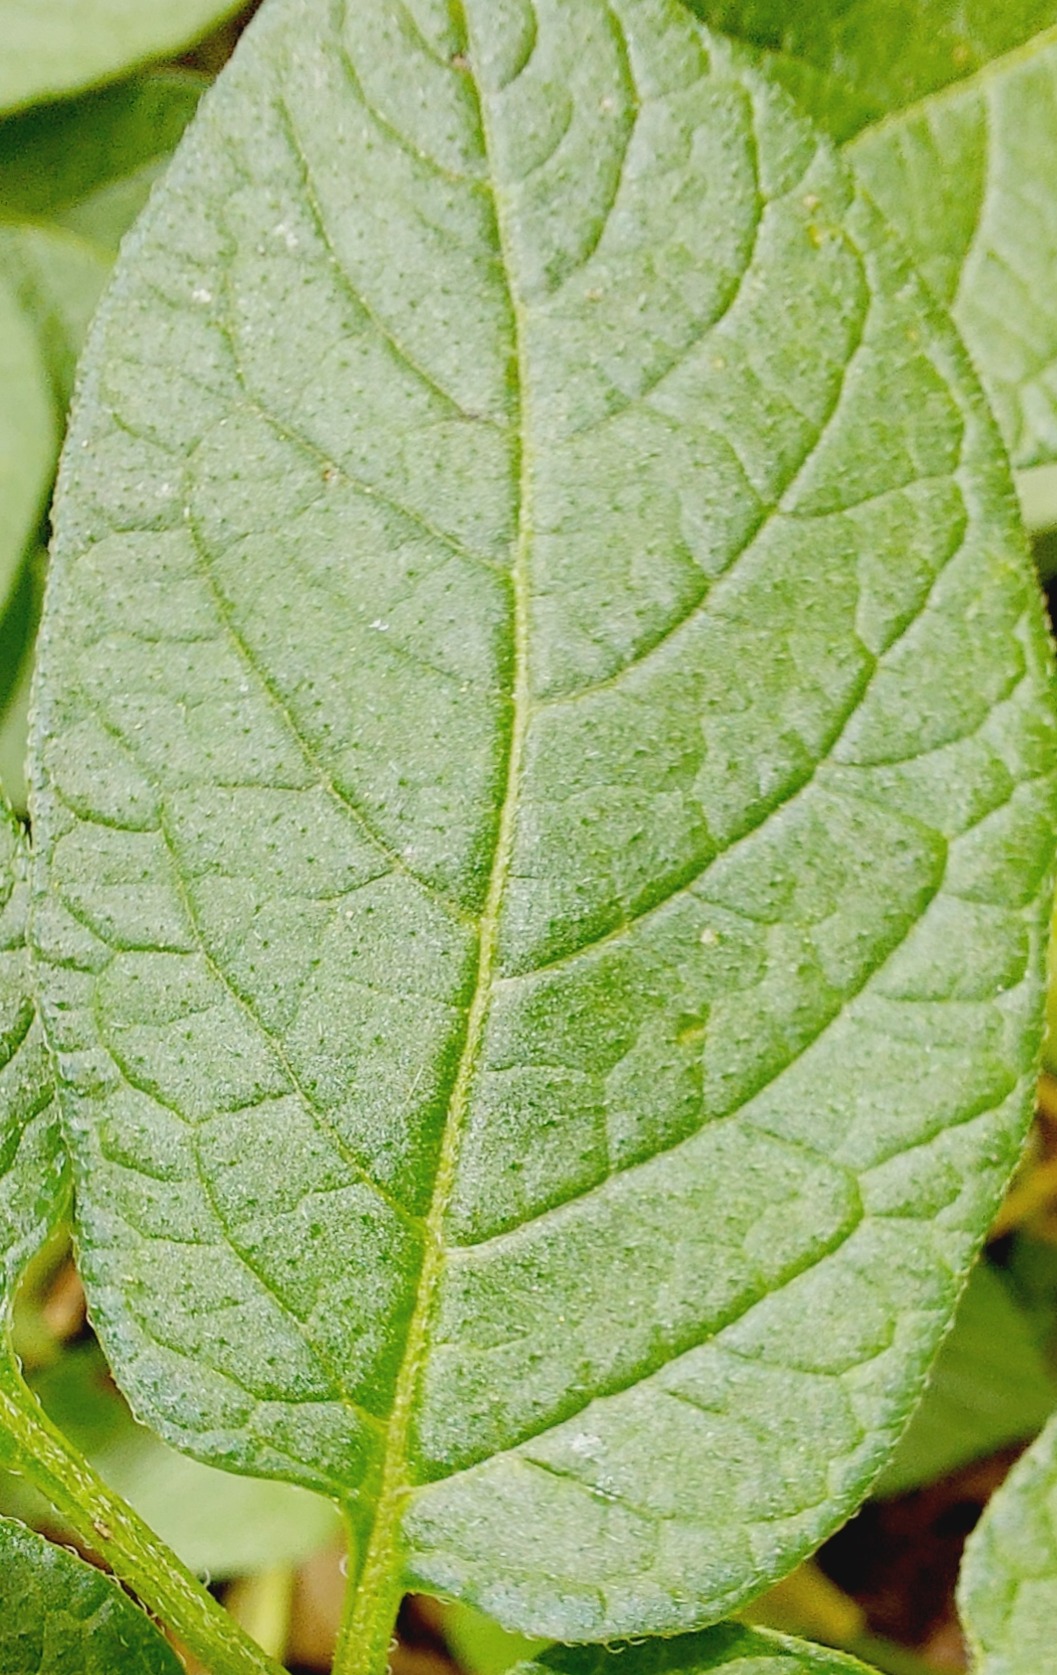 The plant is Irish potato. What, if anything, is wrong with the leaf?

healthy
